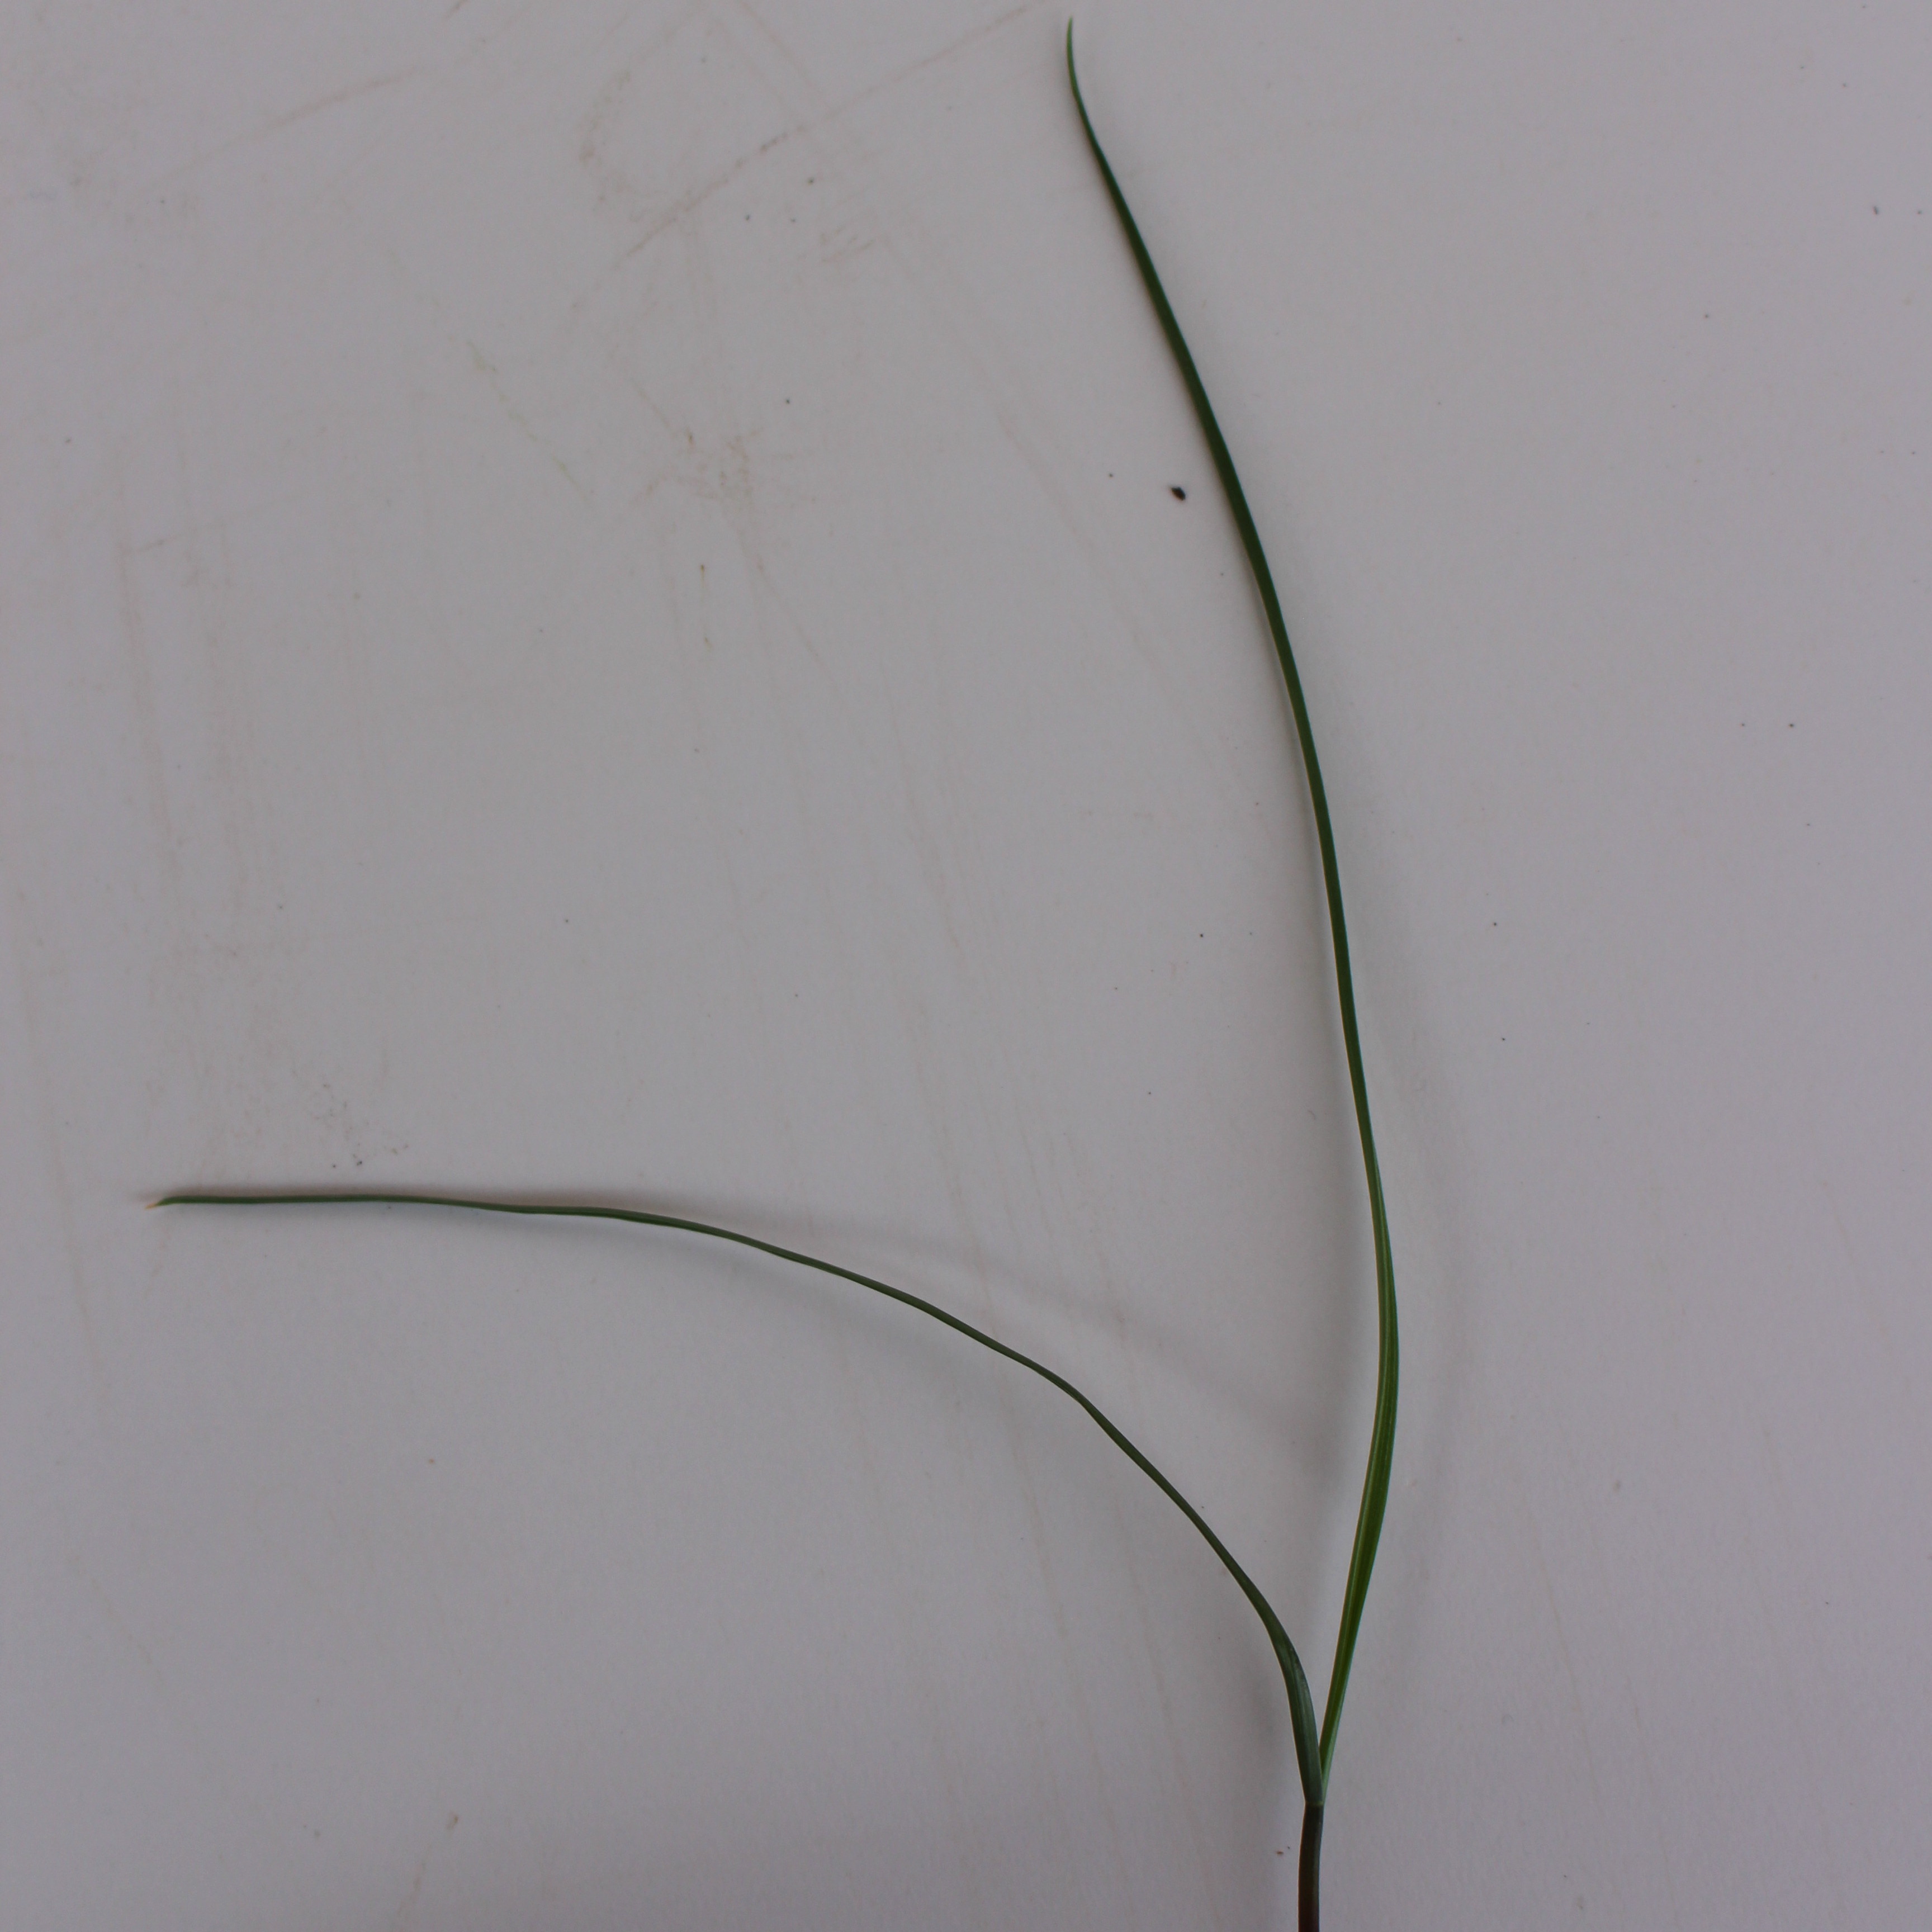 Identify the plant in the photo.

Lolium multiflorum
